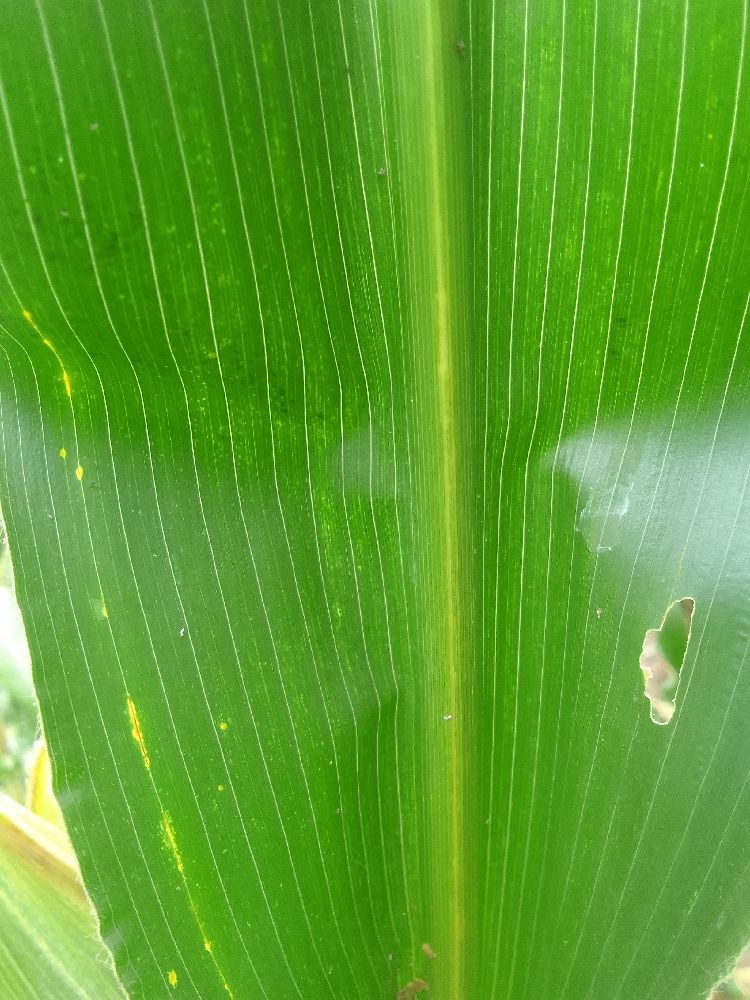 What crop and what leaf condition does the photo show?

maize, healthy
